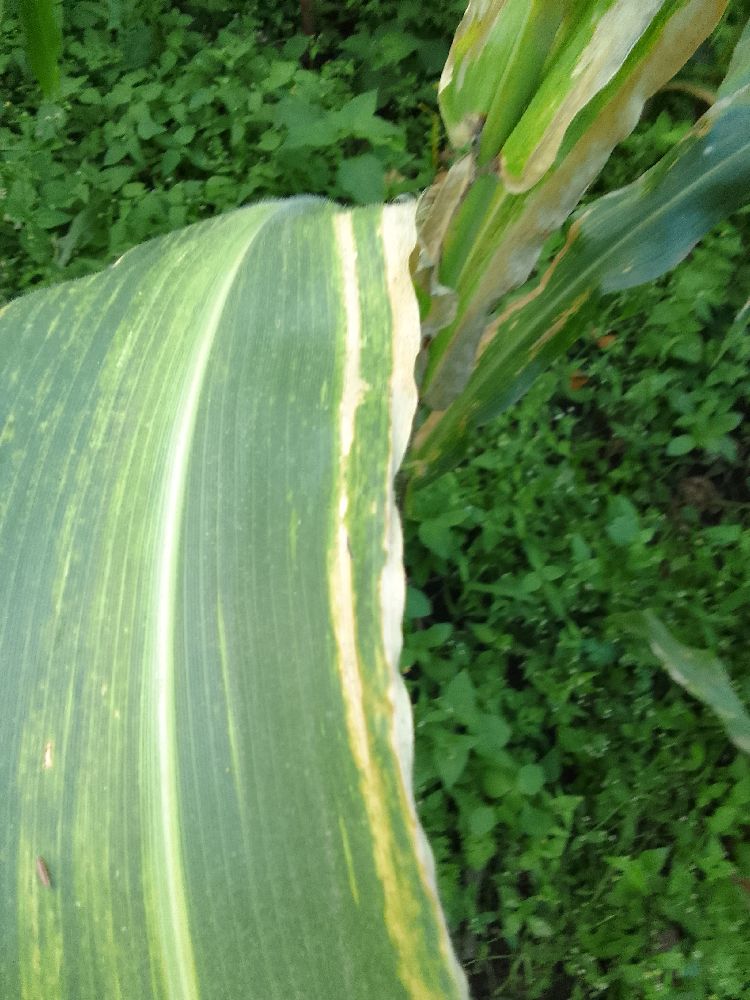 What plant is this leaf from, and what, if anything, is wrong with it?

maize, maize lethal necrosis
